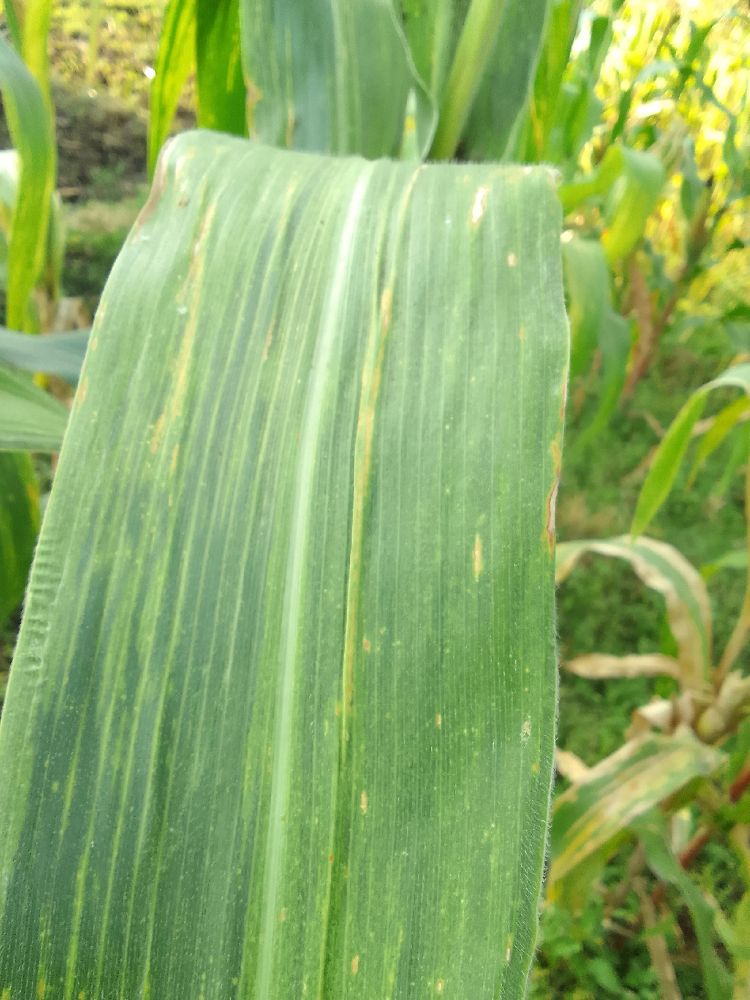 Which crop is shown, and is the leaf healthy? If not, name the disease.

maize, maize lethal necrosis
